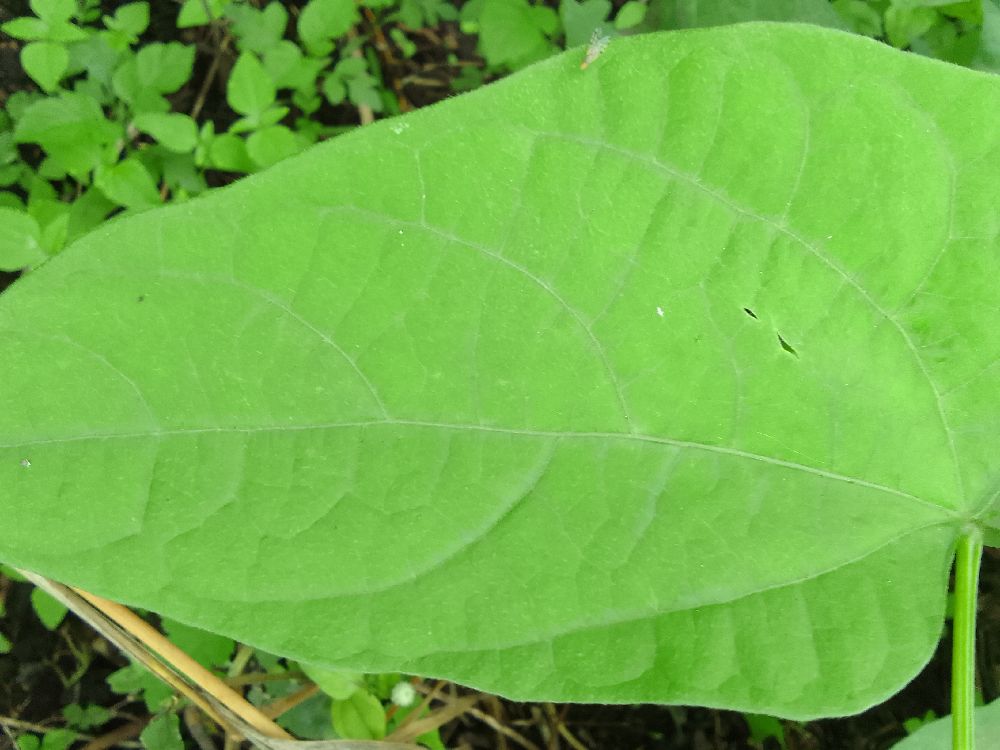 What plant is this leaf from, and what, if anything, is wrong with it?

common bean, healthy
